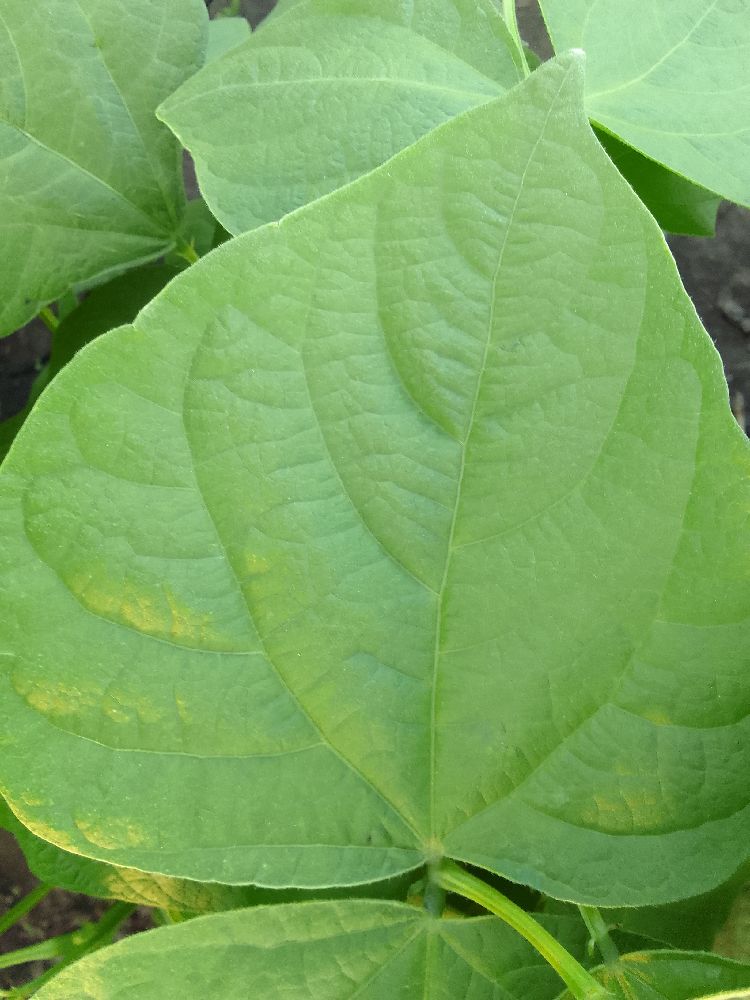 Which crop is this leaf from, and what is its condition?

common bean, healthy
